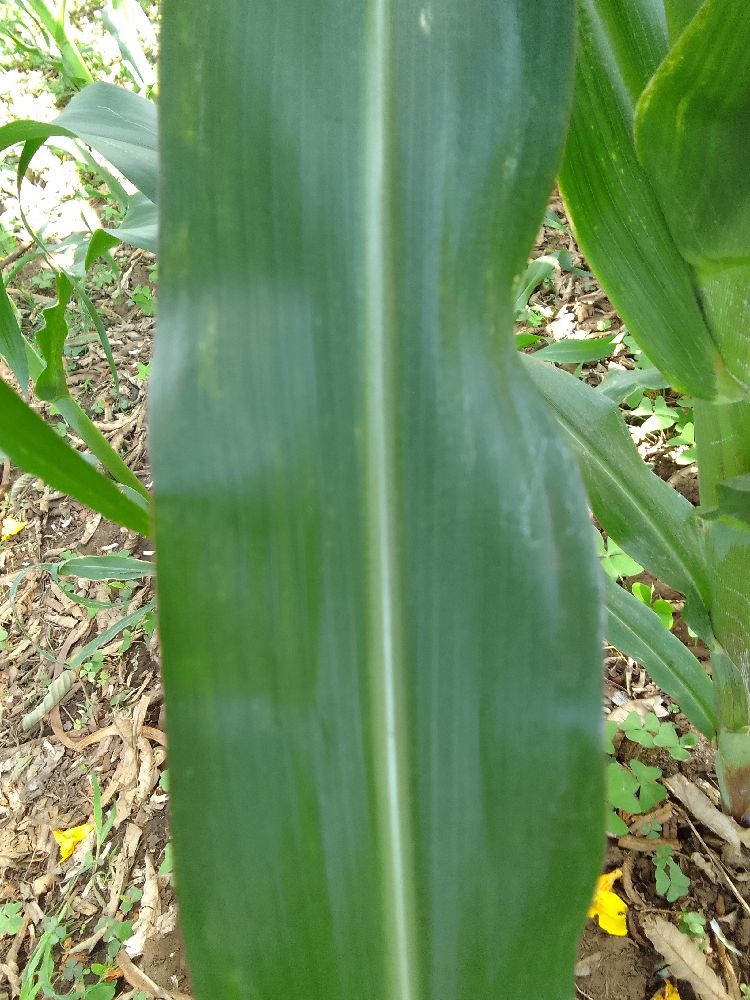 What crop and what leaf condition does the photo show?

maize, healthy
